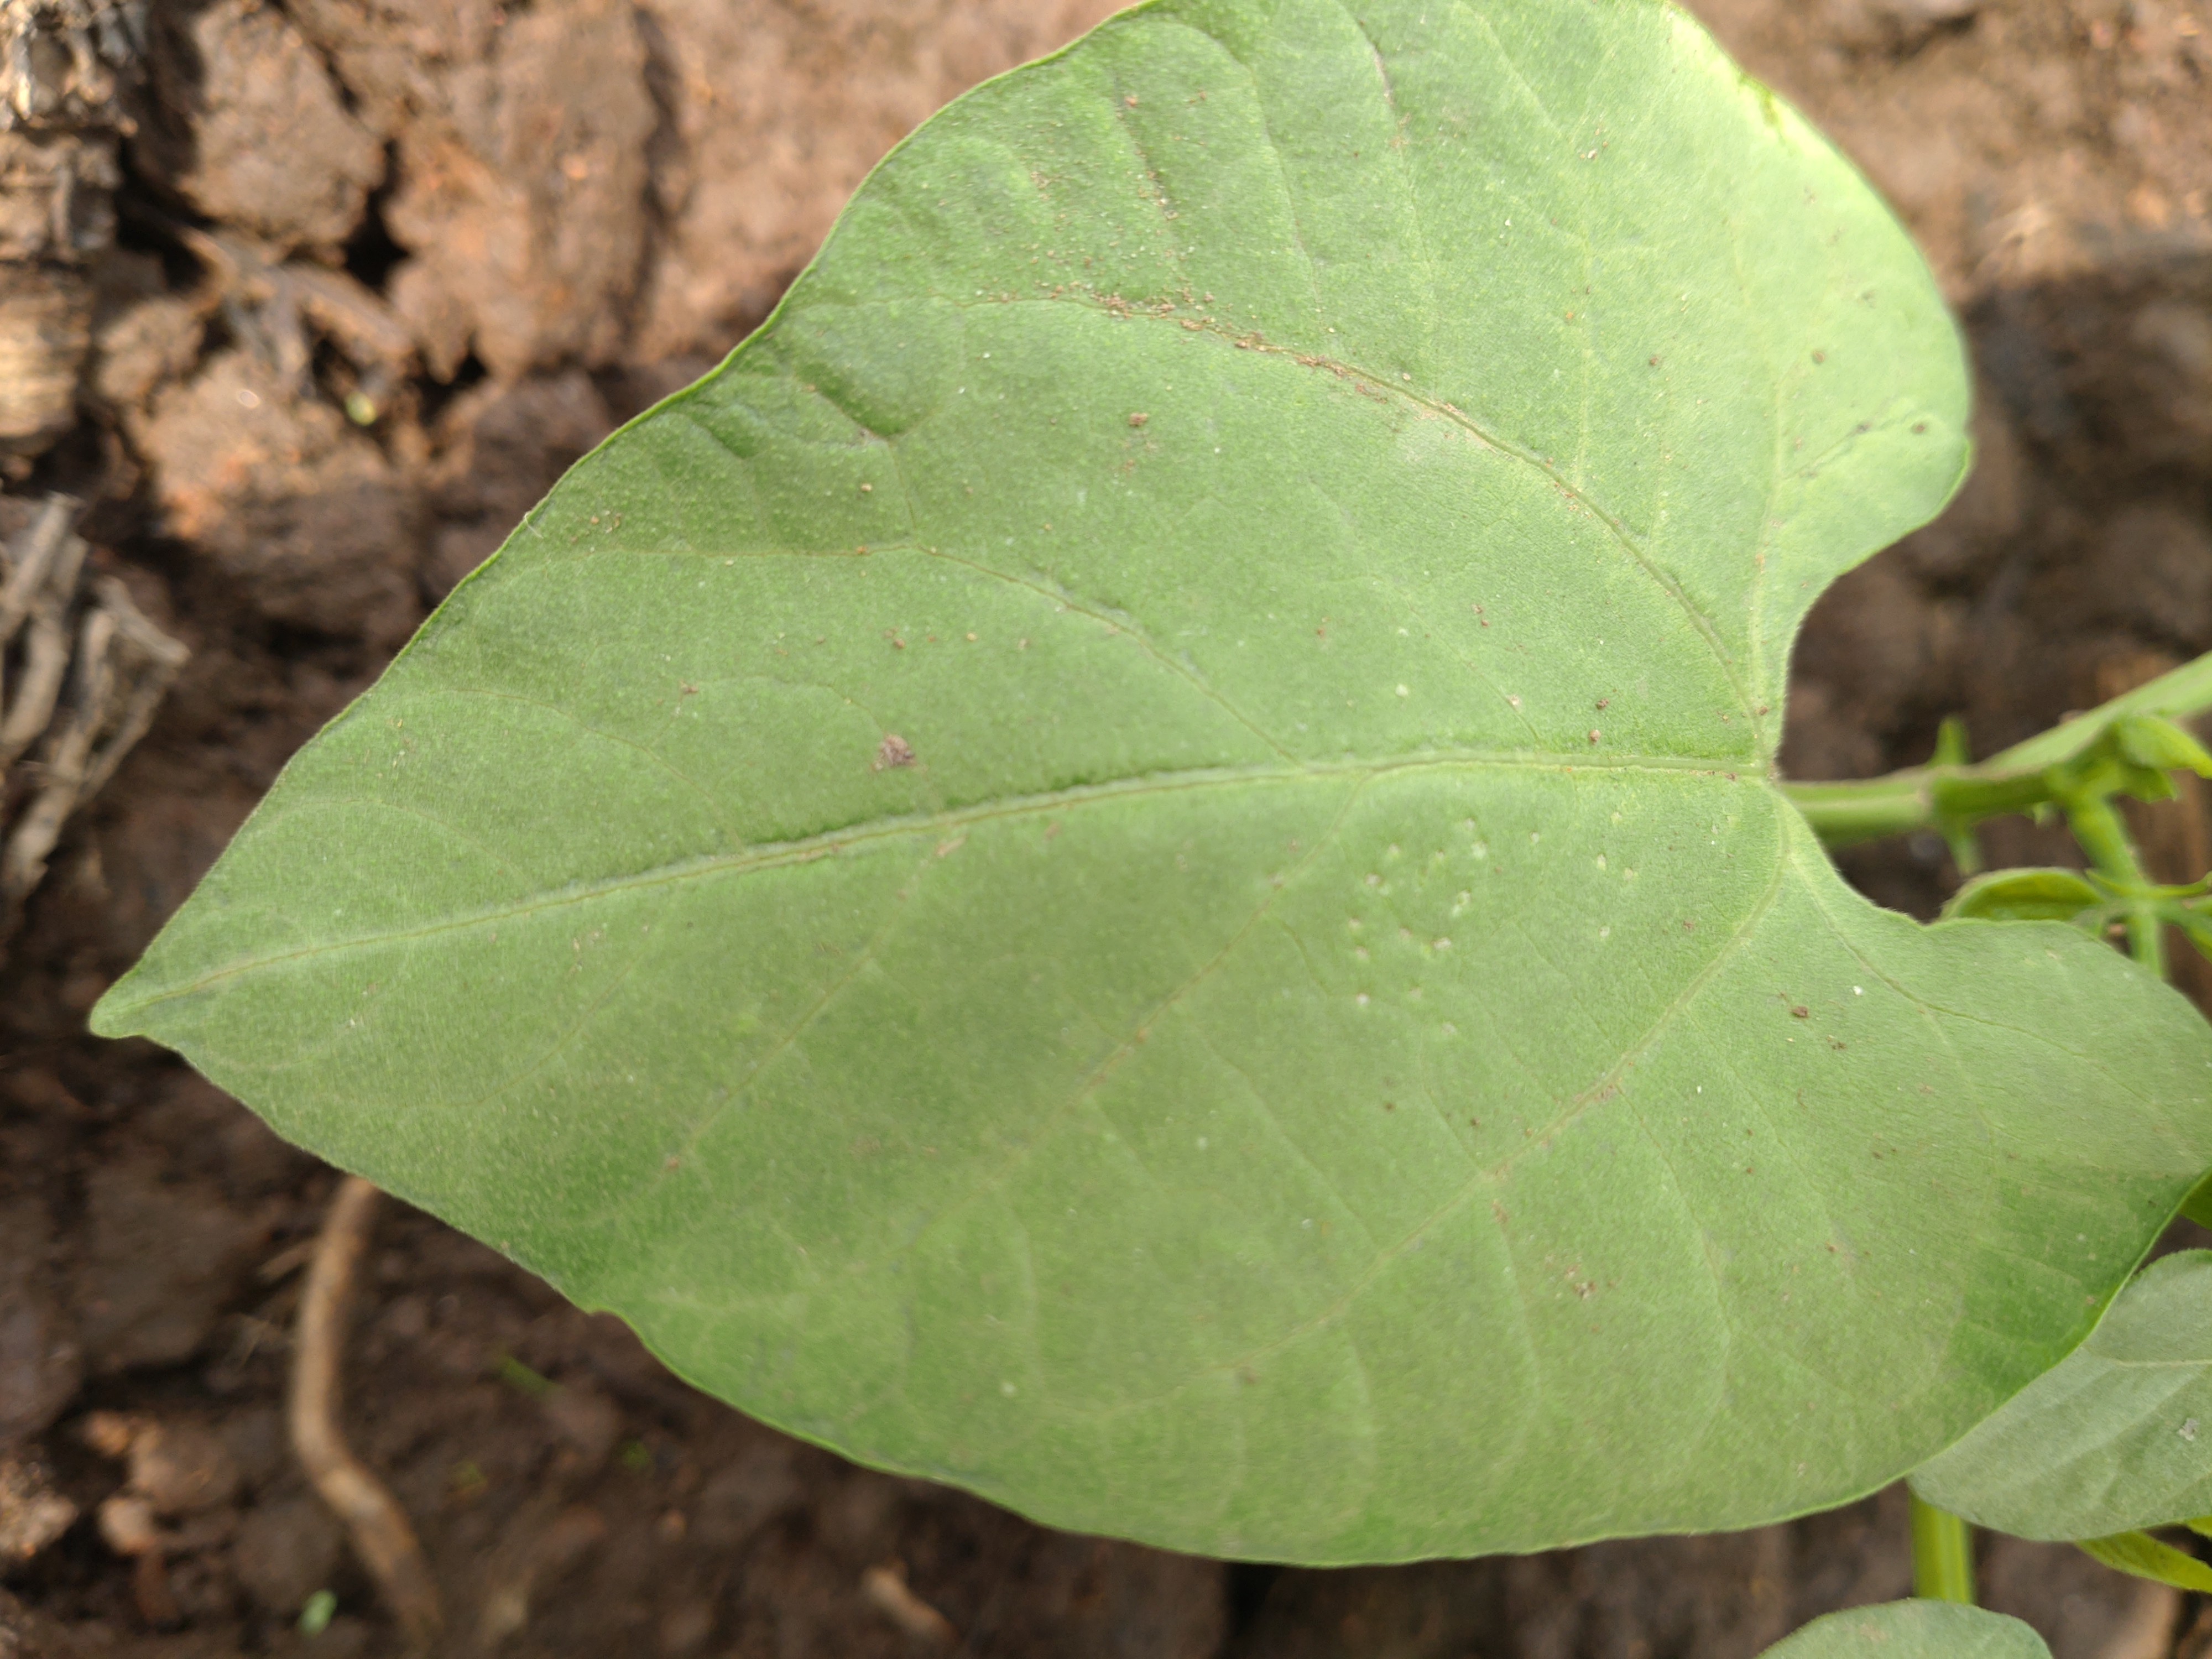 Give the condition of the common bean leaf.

healthy
